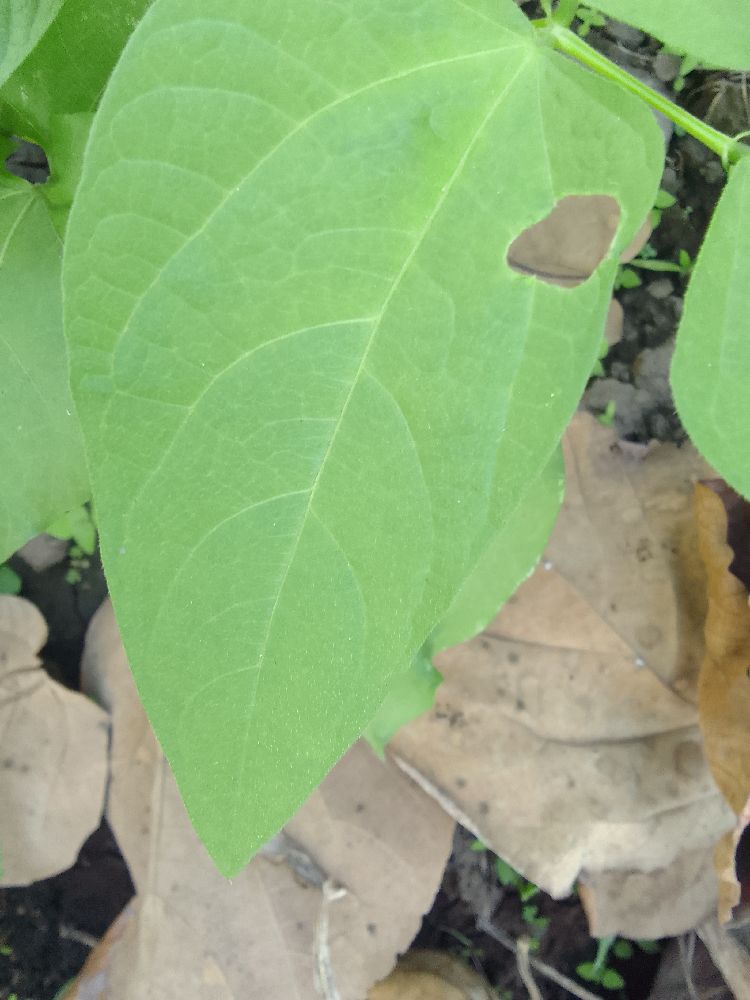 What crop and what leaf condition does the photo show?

common bean, healthy
